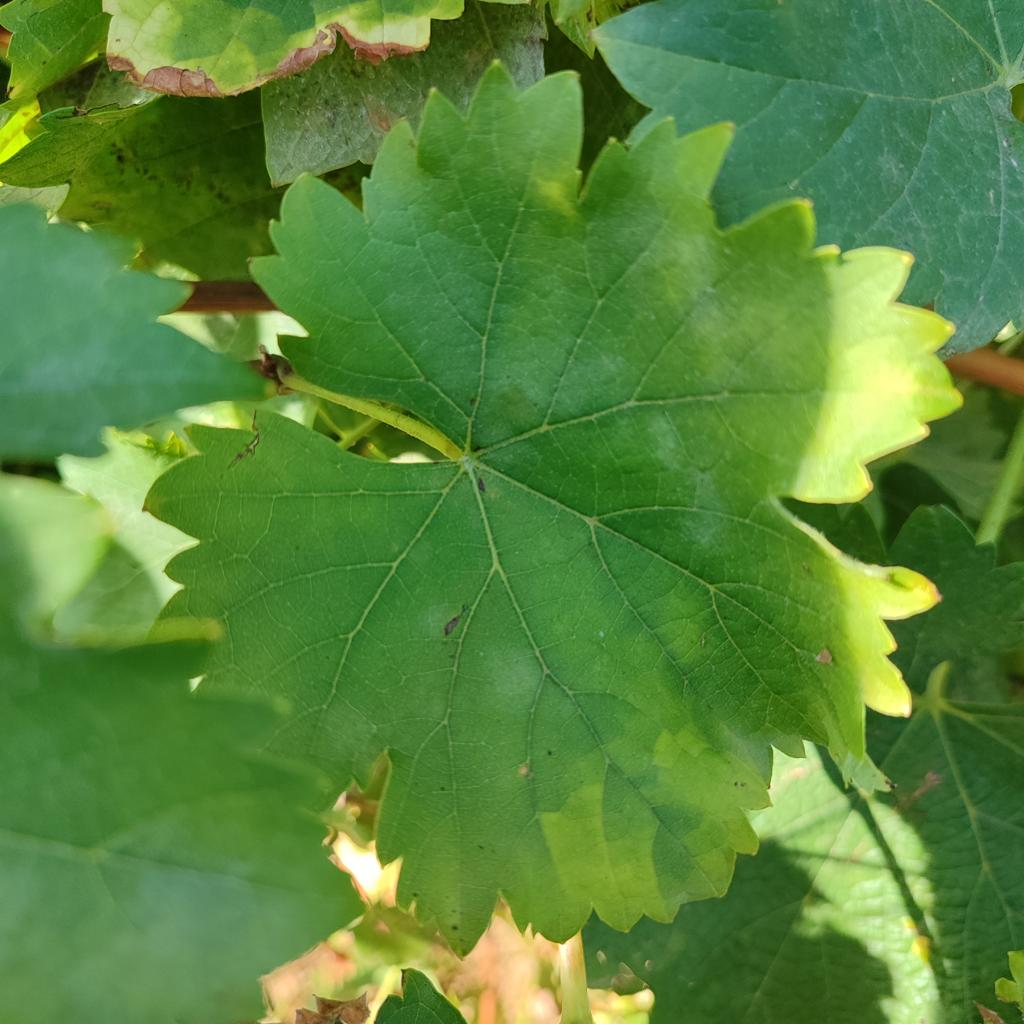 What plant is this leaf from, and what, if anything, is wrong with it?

grapevine, powdery mildew
